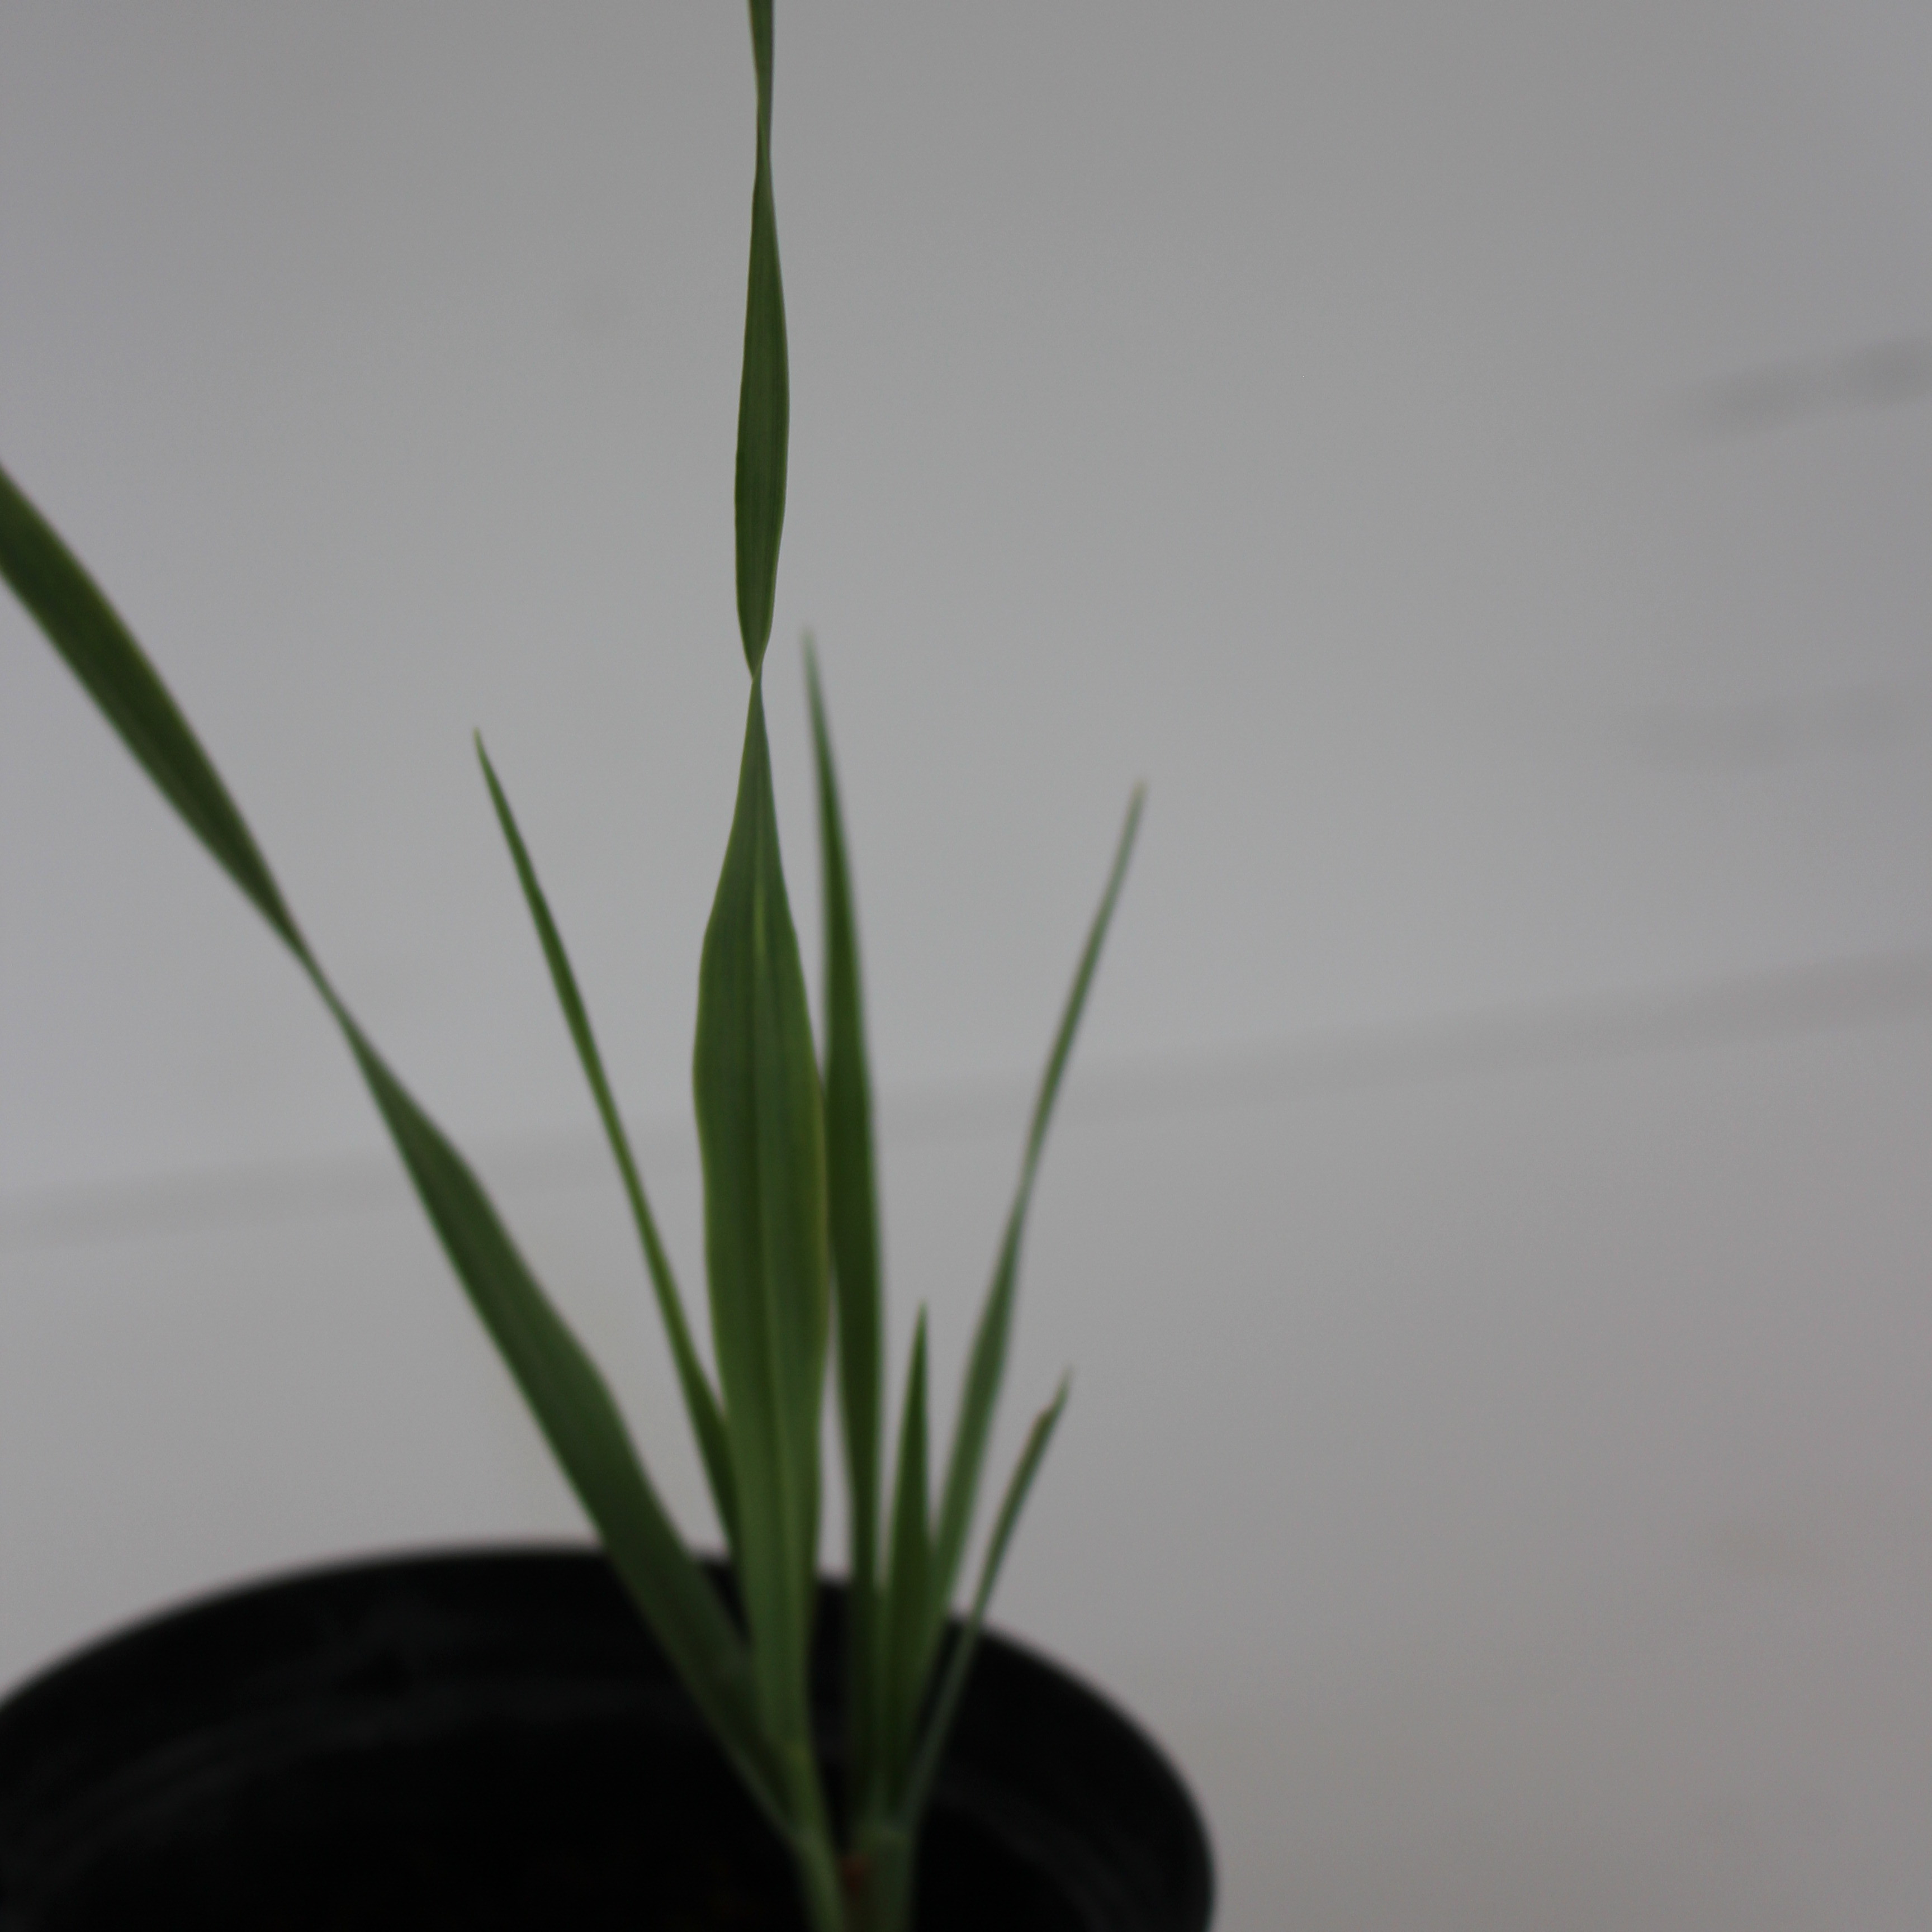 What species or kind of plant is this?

Avena sterilis
